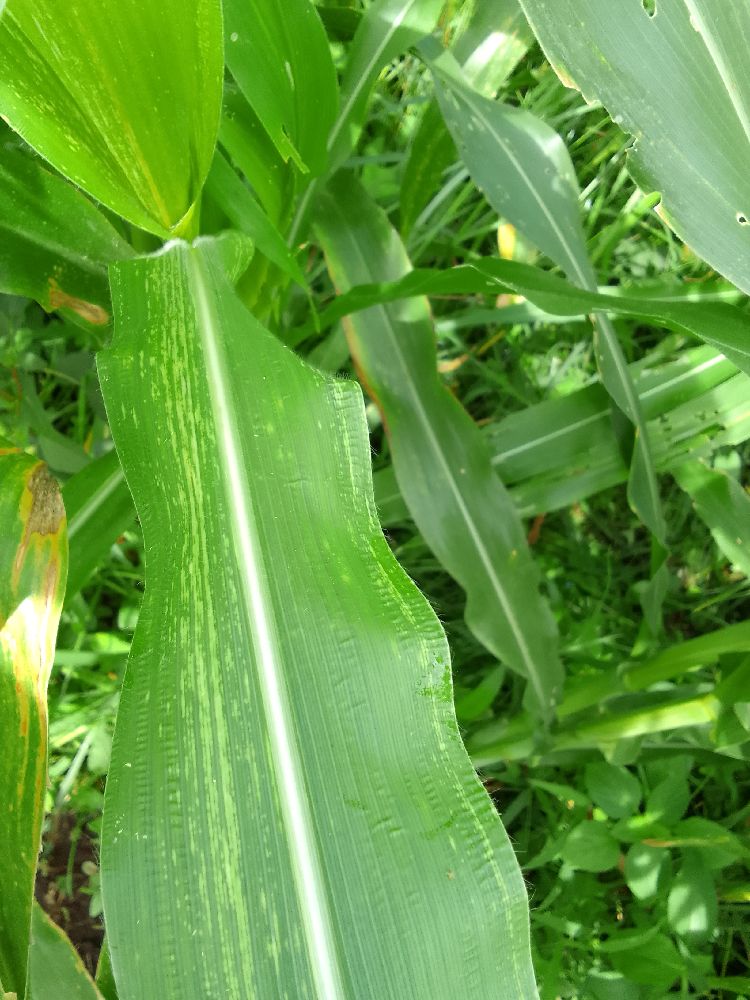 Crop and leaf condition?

maize, maize streak virus
